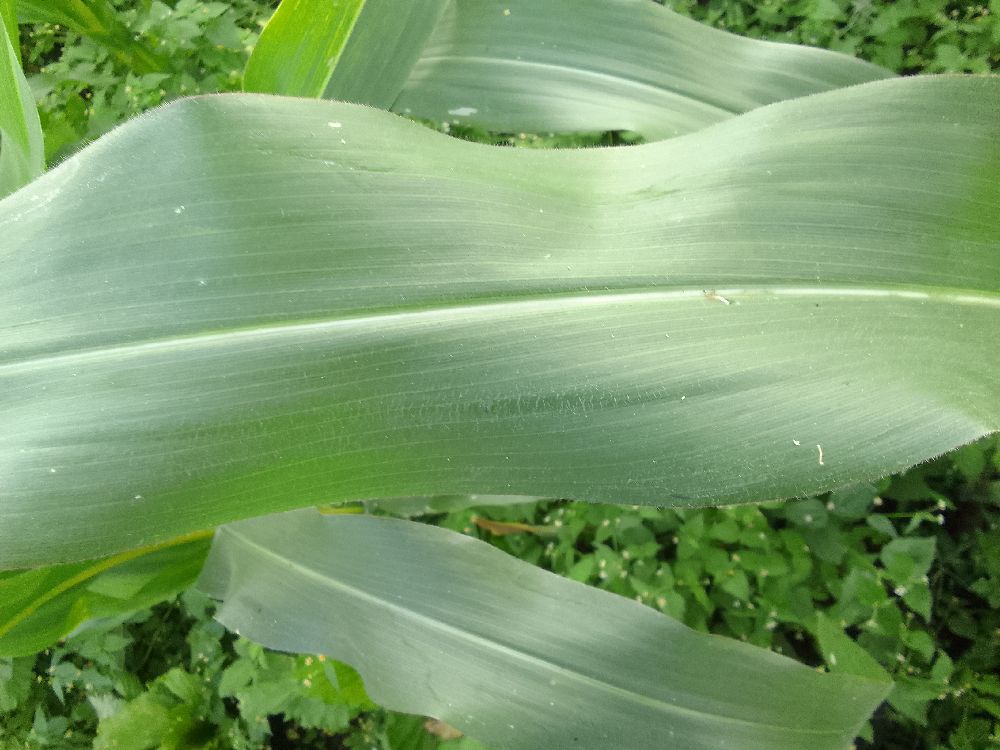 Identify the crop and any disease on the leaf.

maize, healthy
